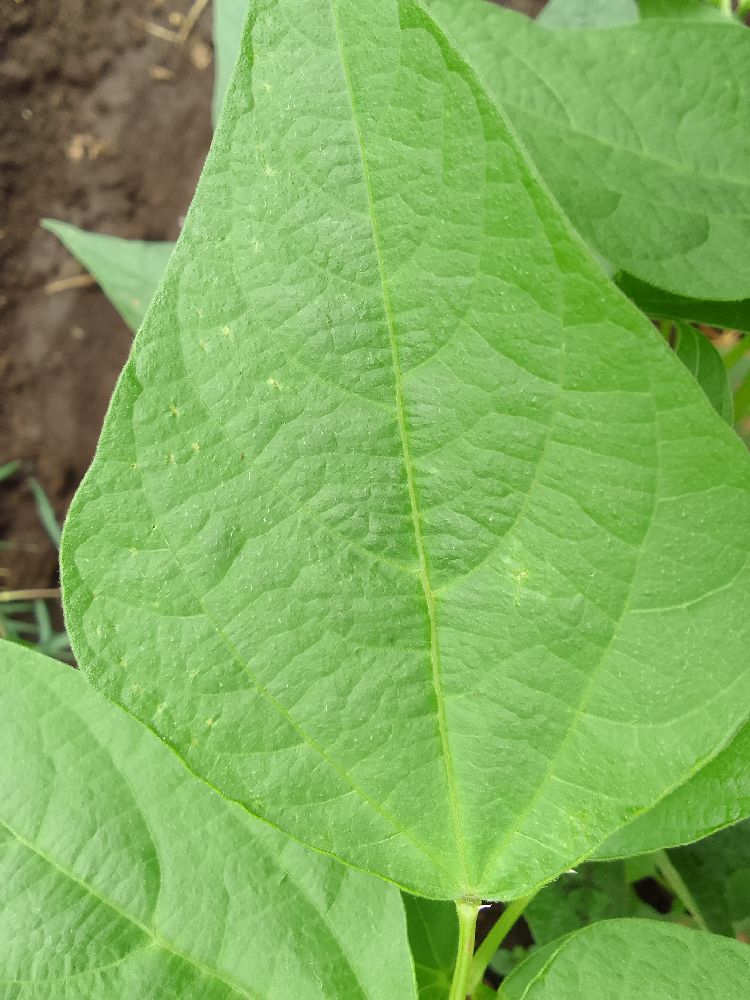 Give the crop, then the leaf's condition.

common bean, healthy
